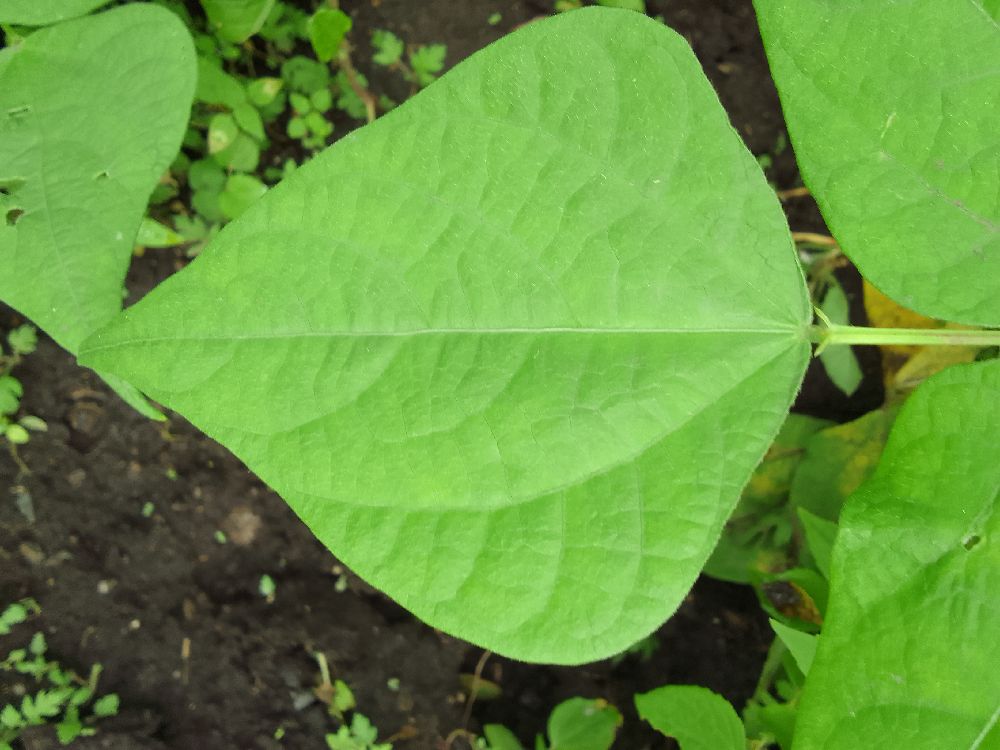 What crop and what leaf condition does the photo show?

common bean, healthy
